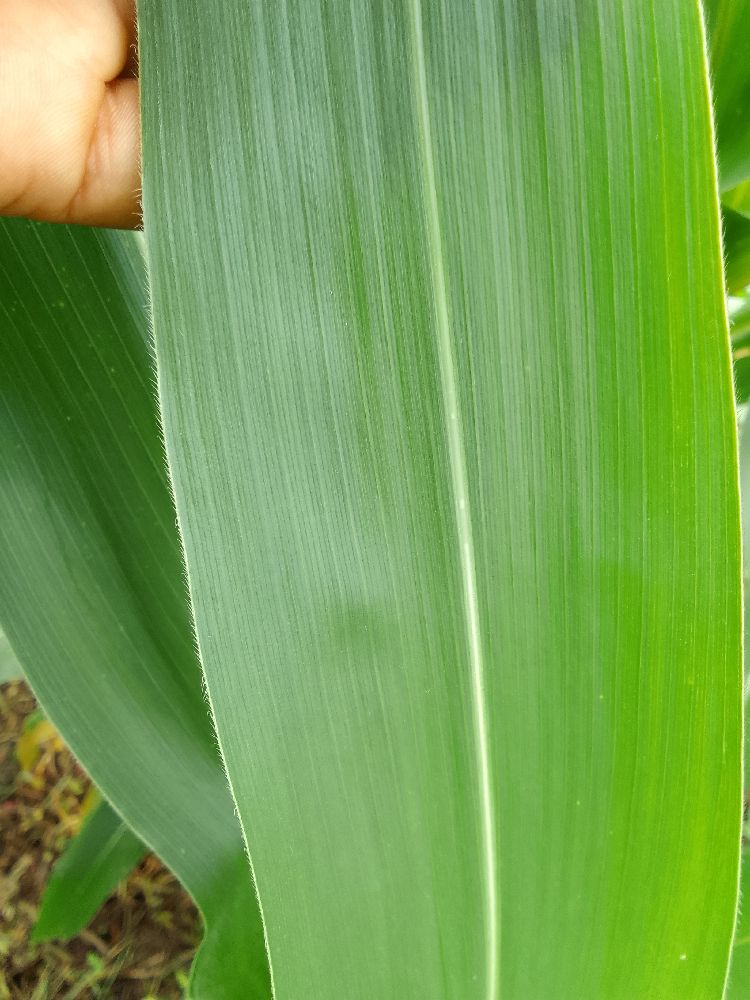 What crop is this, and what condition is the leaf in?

maize, healthy
